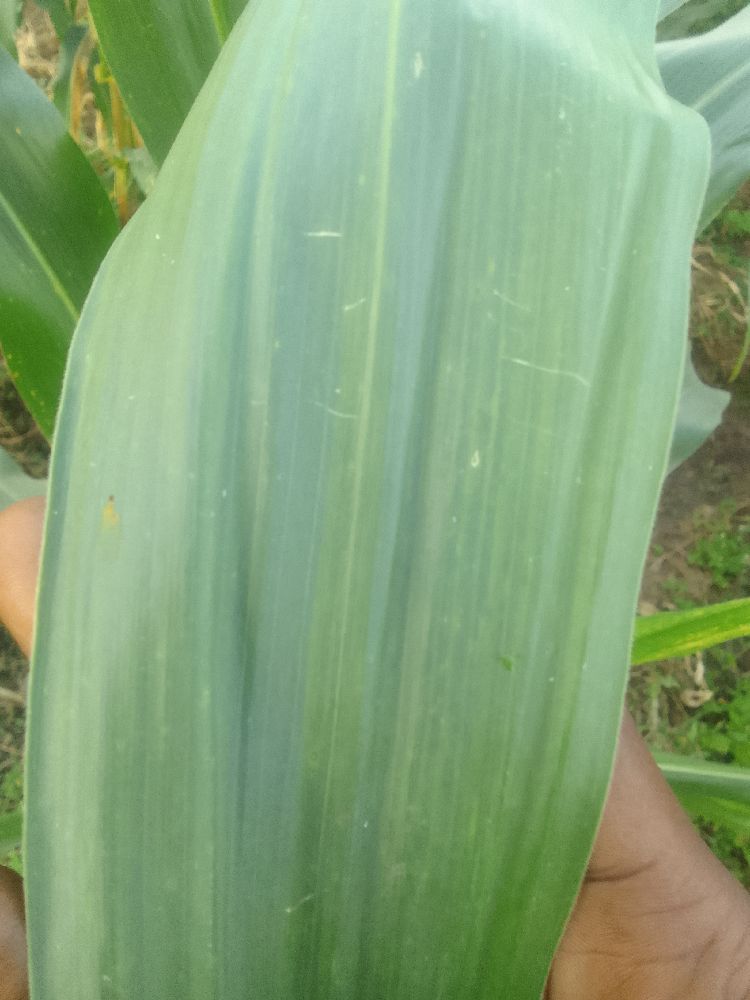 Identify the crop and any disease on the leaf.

maize, healthy
